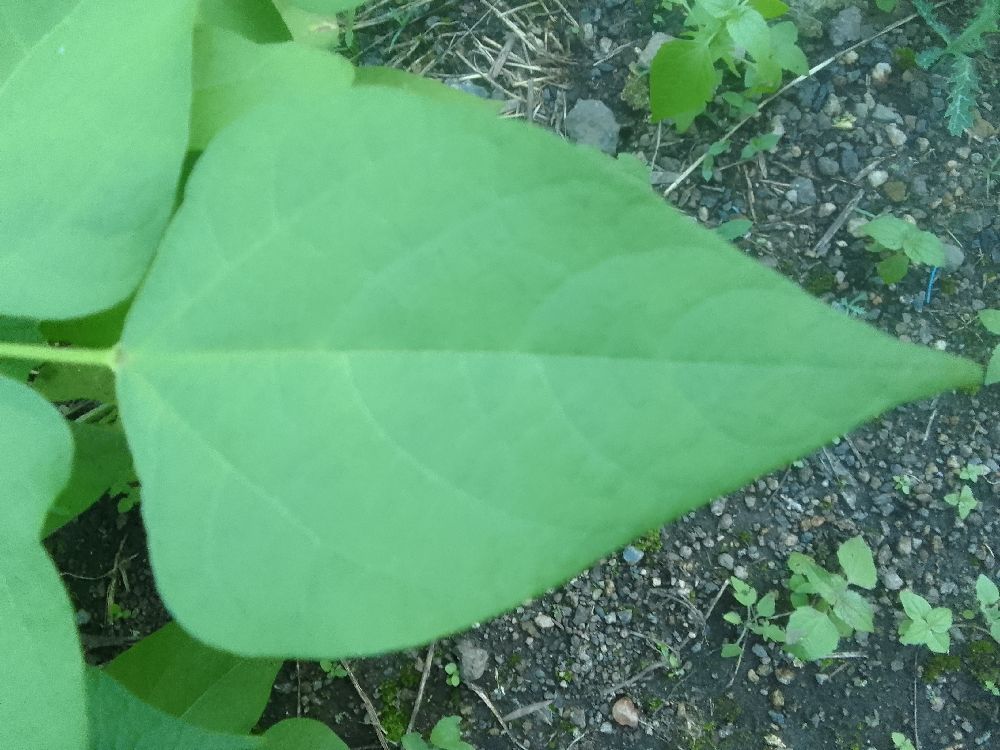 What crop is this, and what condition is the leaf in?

common bean, healthy
